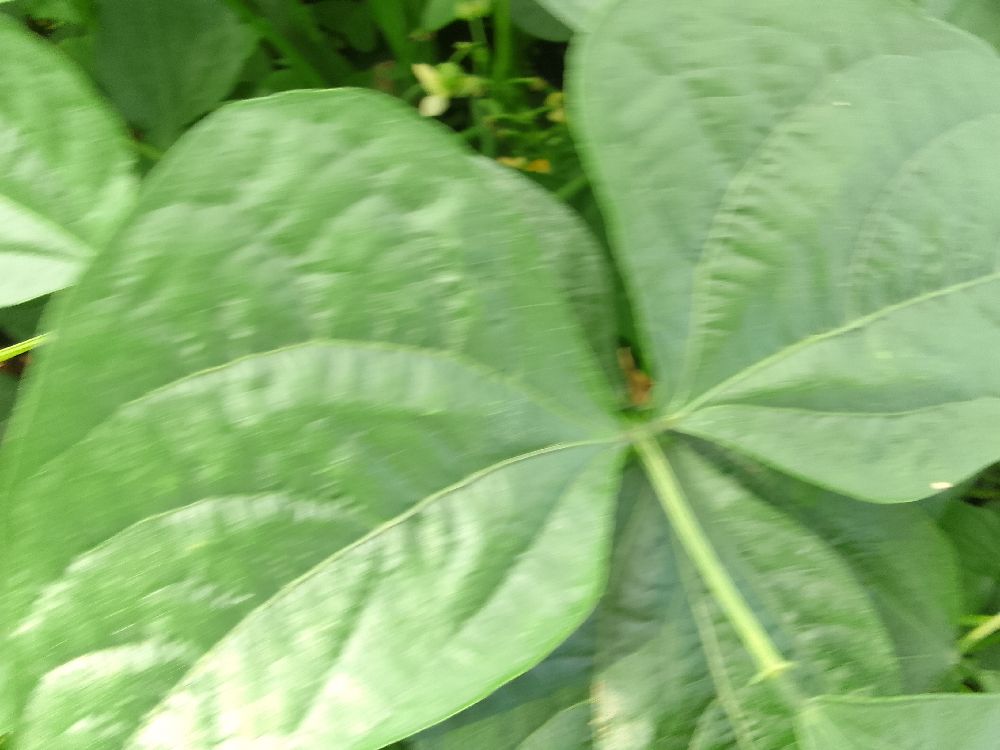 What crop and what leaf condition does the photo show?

common bean, healthy
